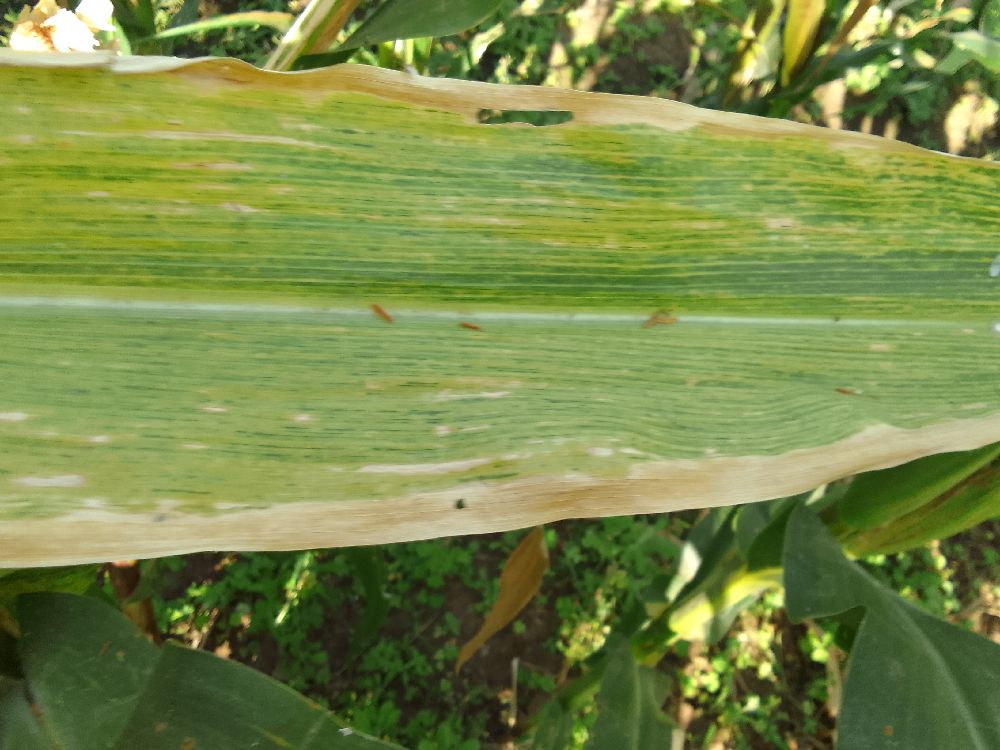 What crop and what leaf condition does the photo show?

maize, maize lethal necrosis
